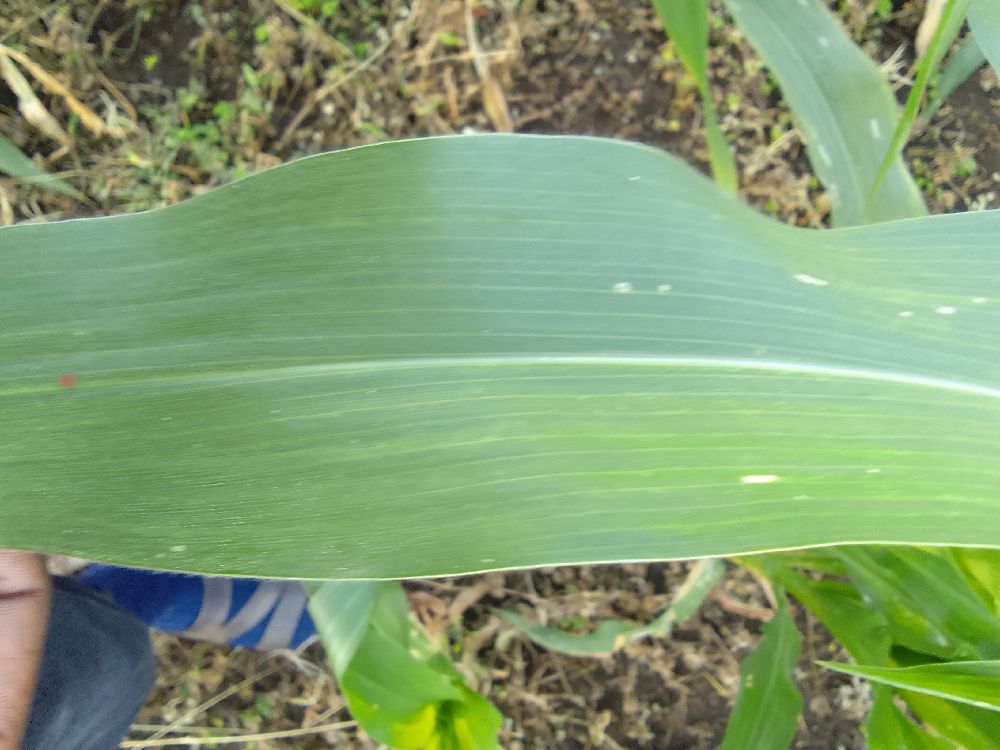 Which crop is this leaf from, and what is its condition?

maize, healthy
